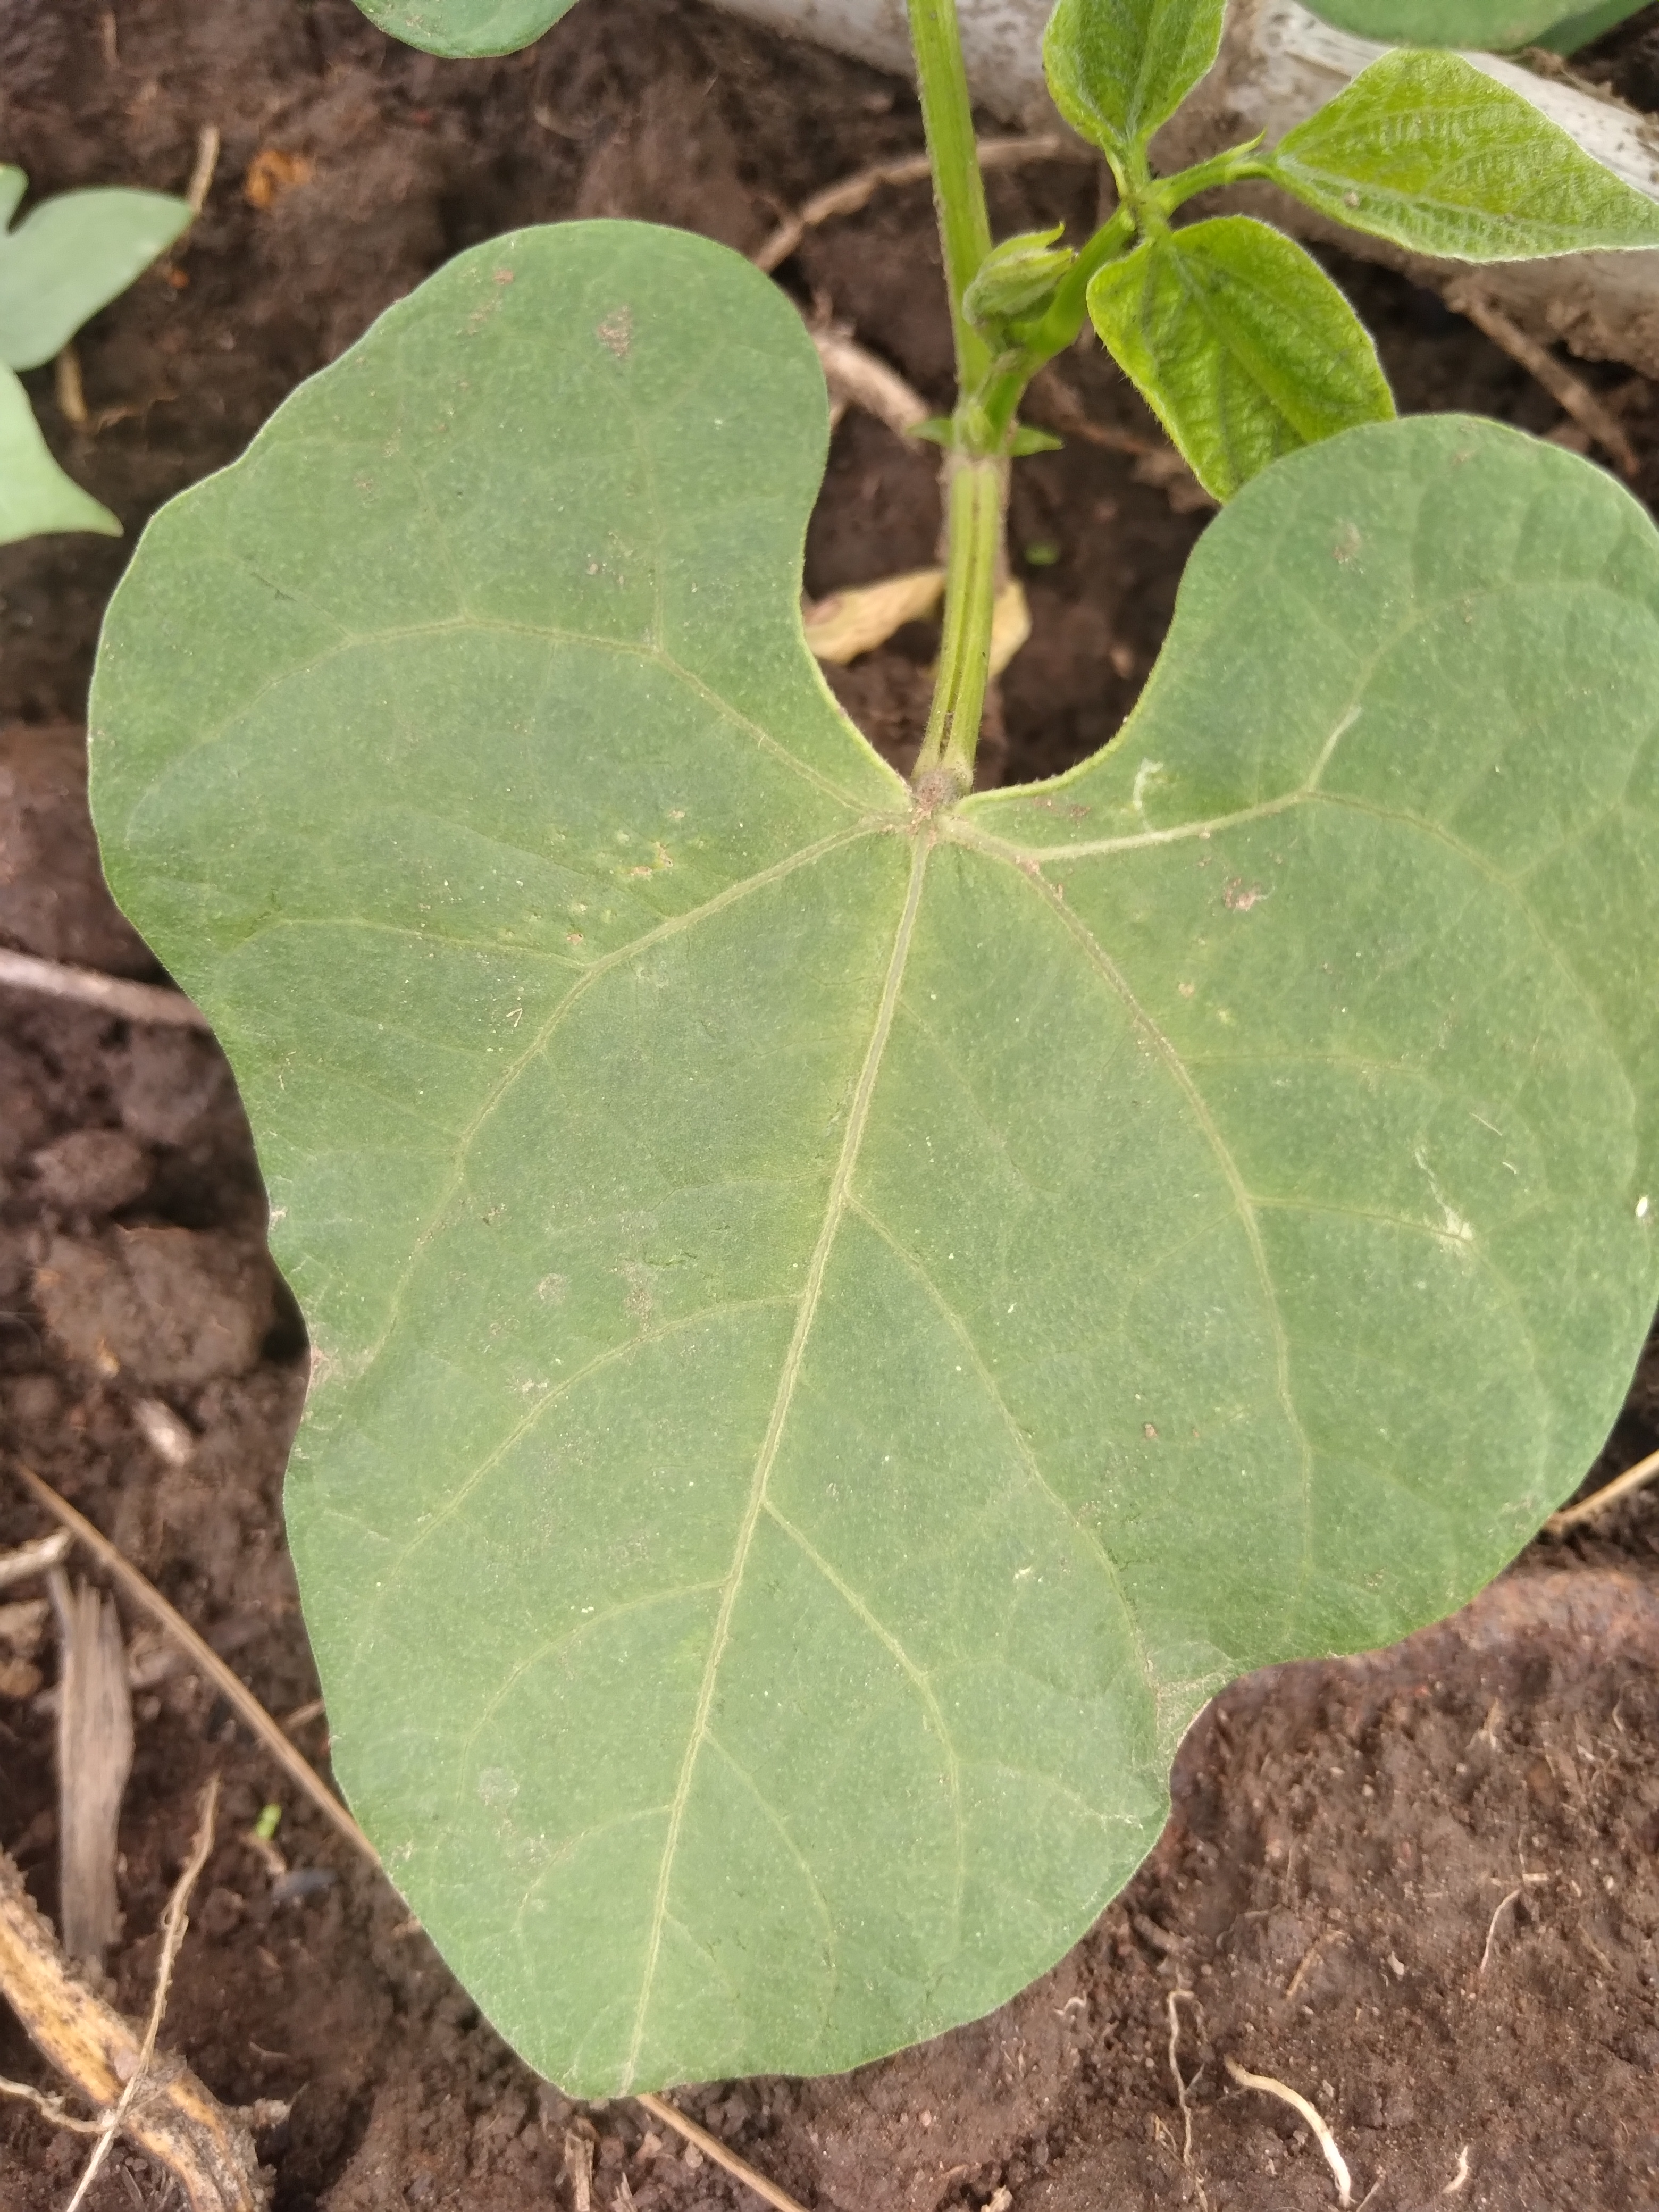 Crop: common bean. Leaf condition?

healthy
